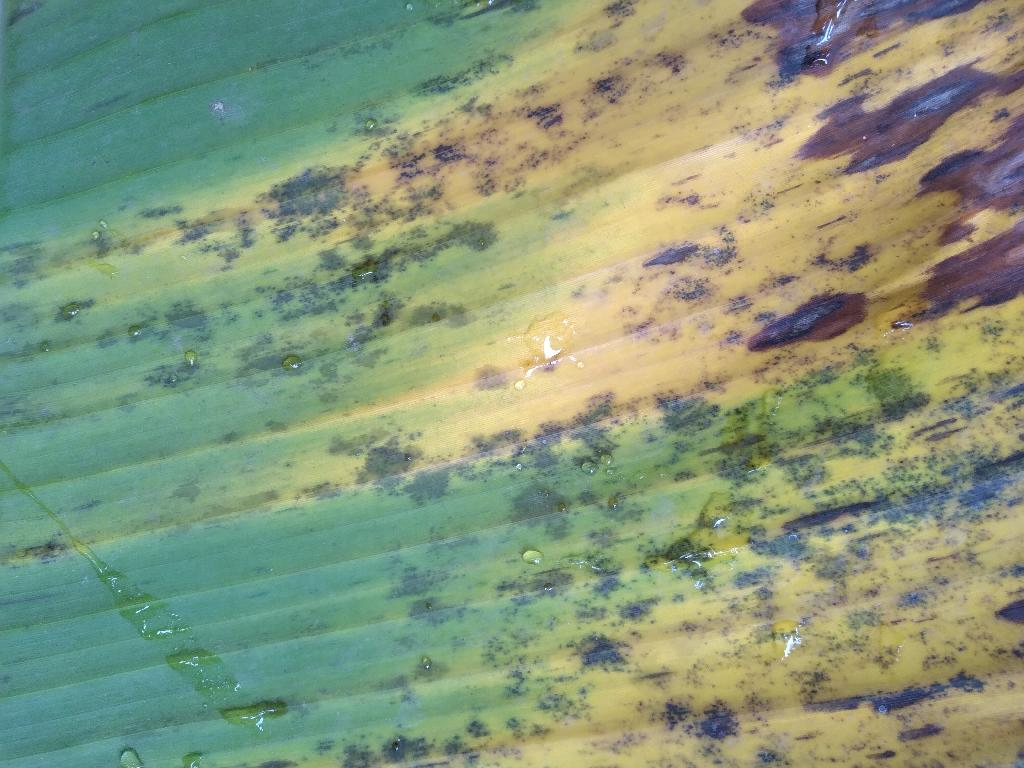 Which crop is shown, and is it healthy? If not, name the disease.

banana, black sigatoka
